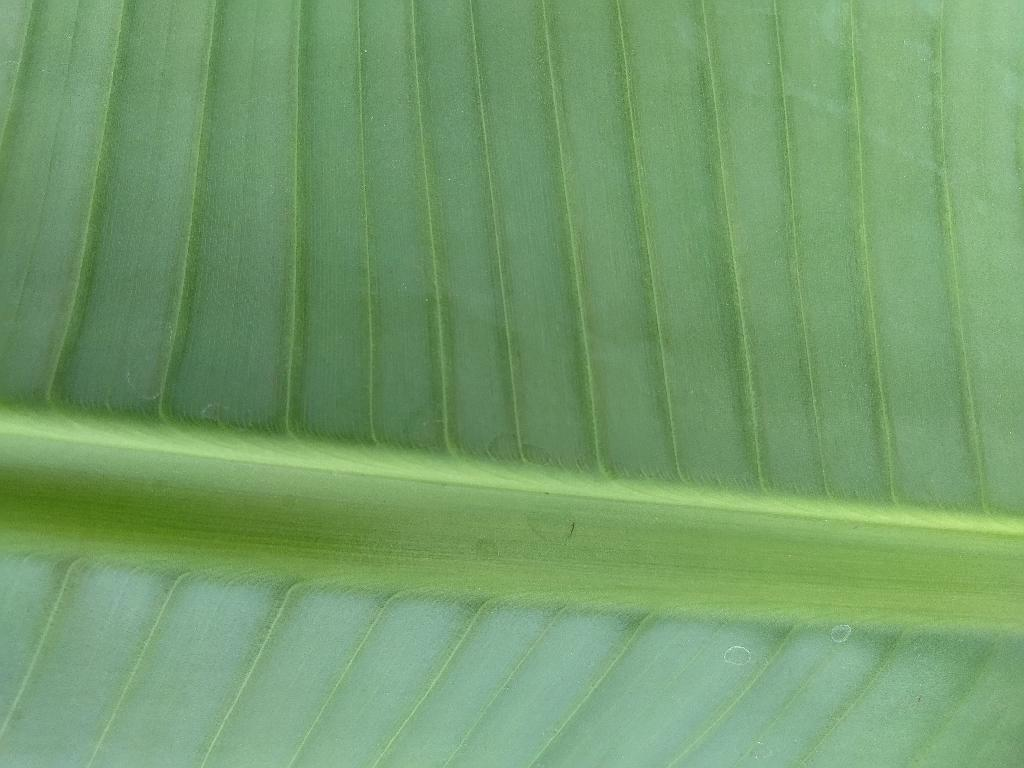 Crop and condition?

banana, healthy
